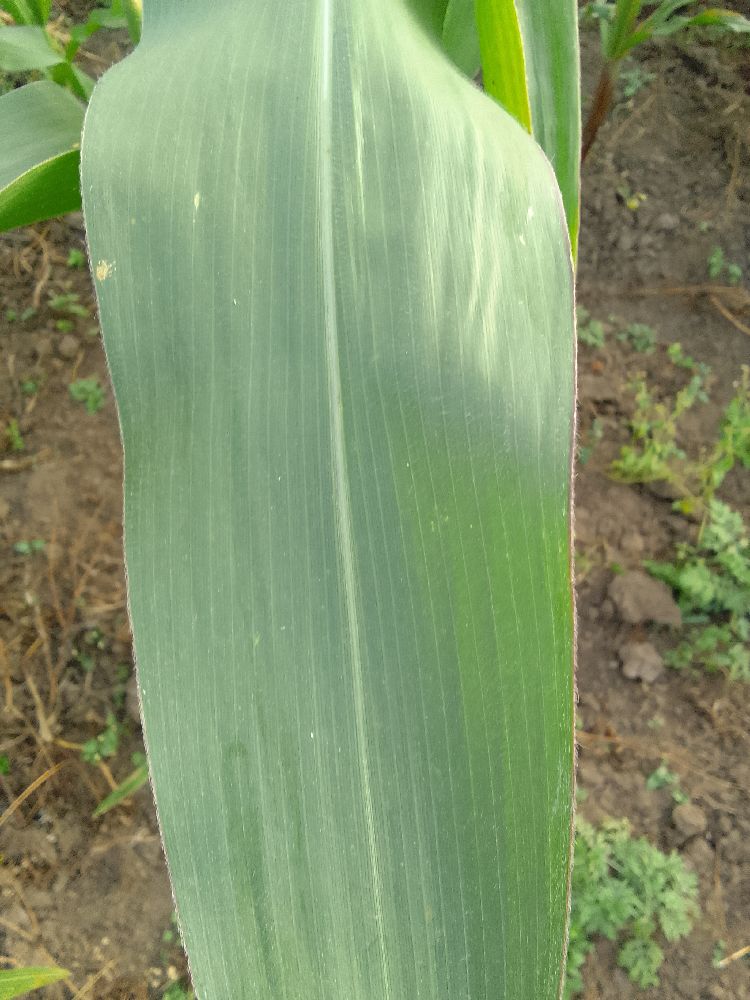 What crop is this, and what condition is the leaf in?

maize, healthy
